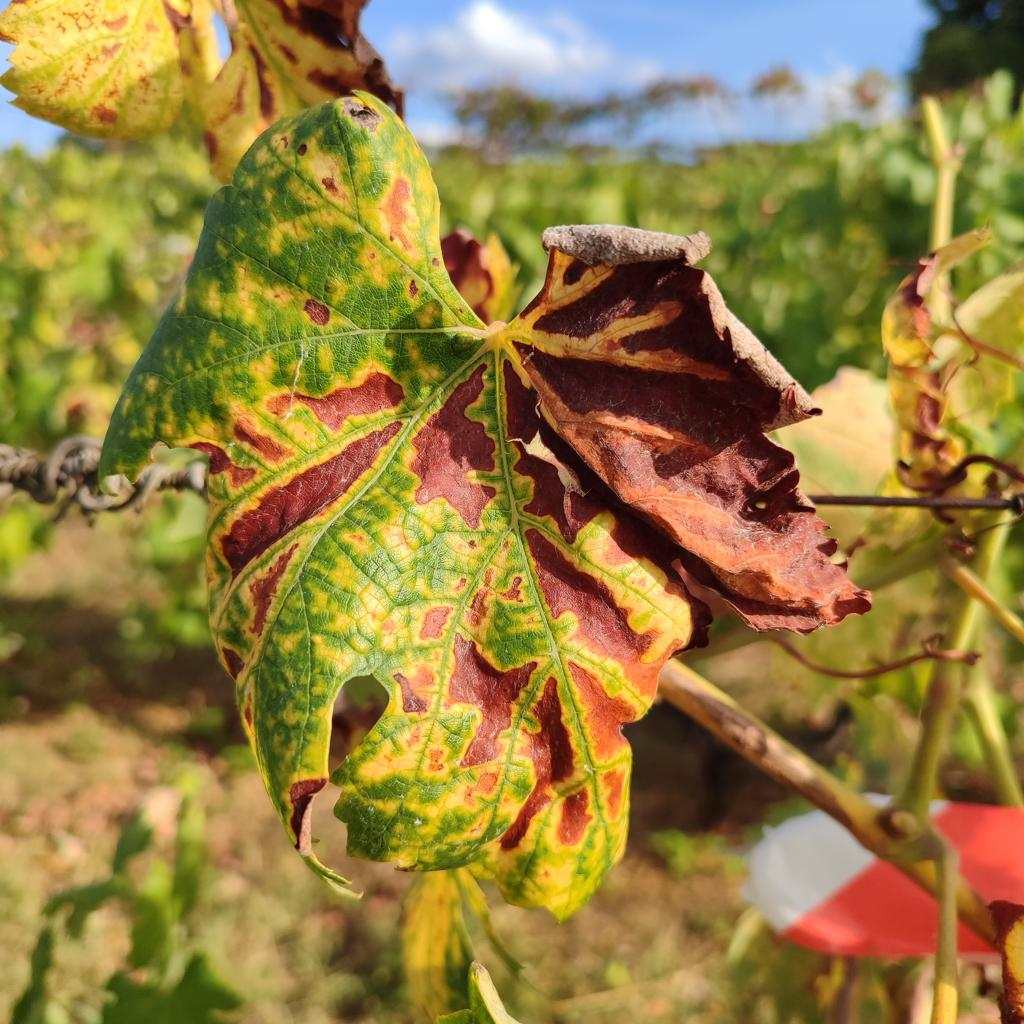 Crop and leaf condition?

grapevine, esca complex
